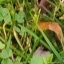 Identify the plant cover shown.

unstructured weed
